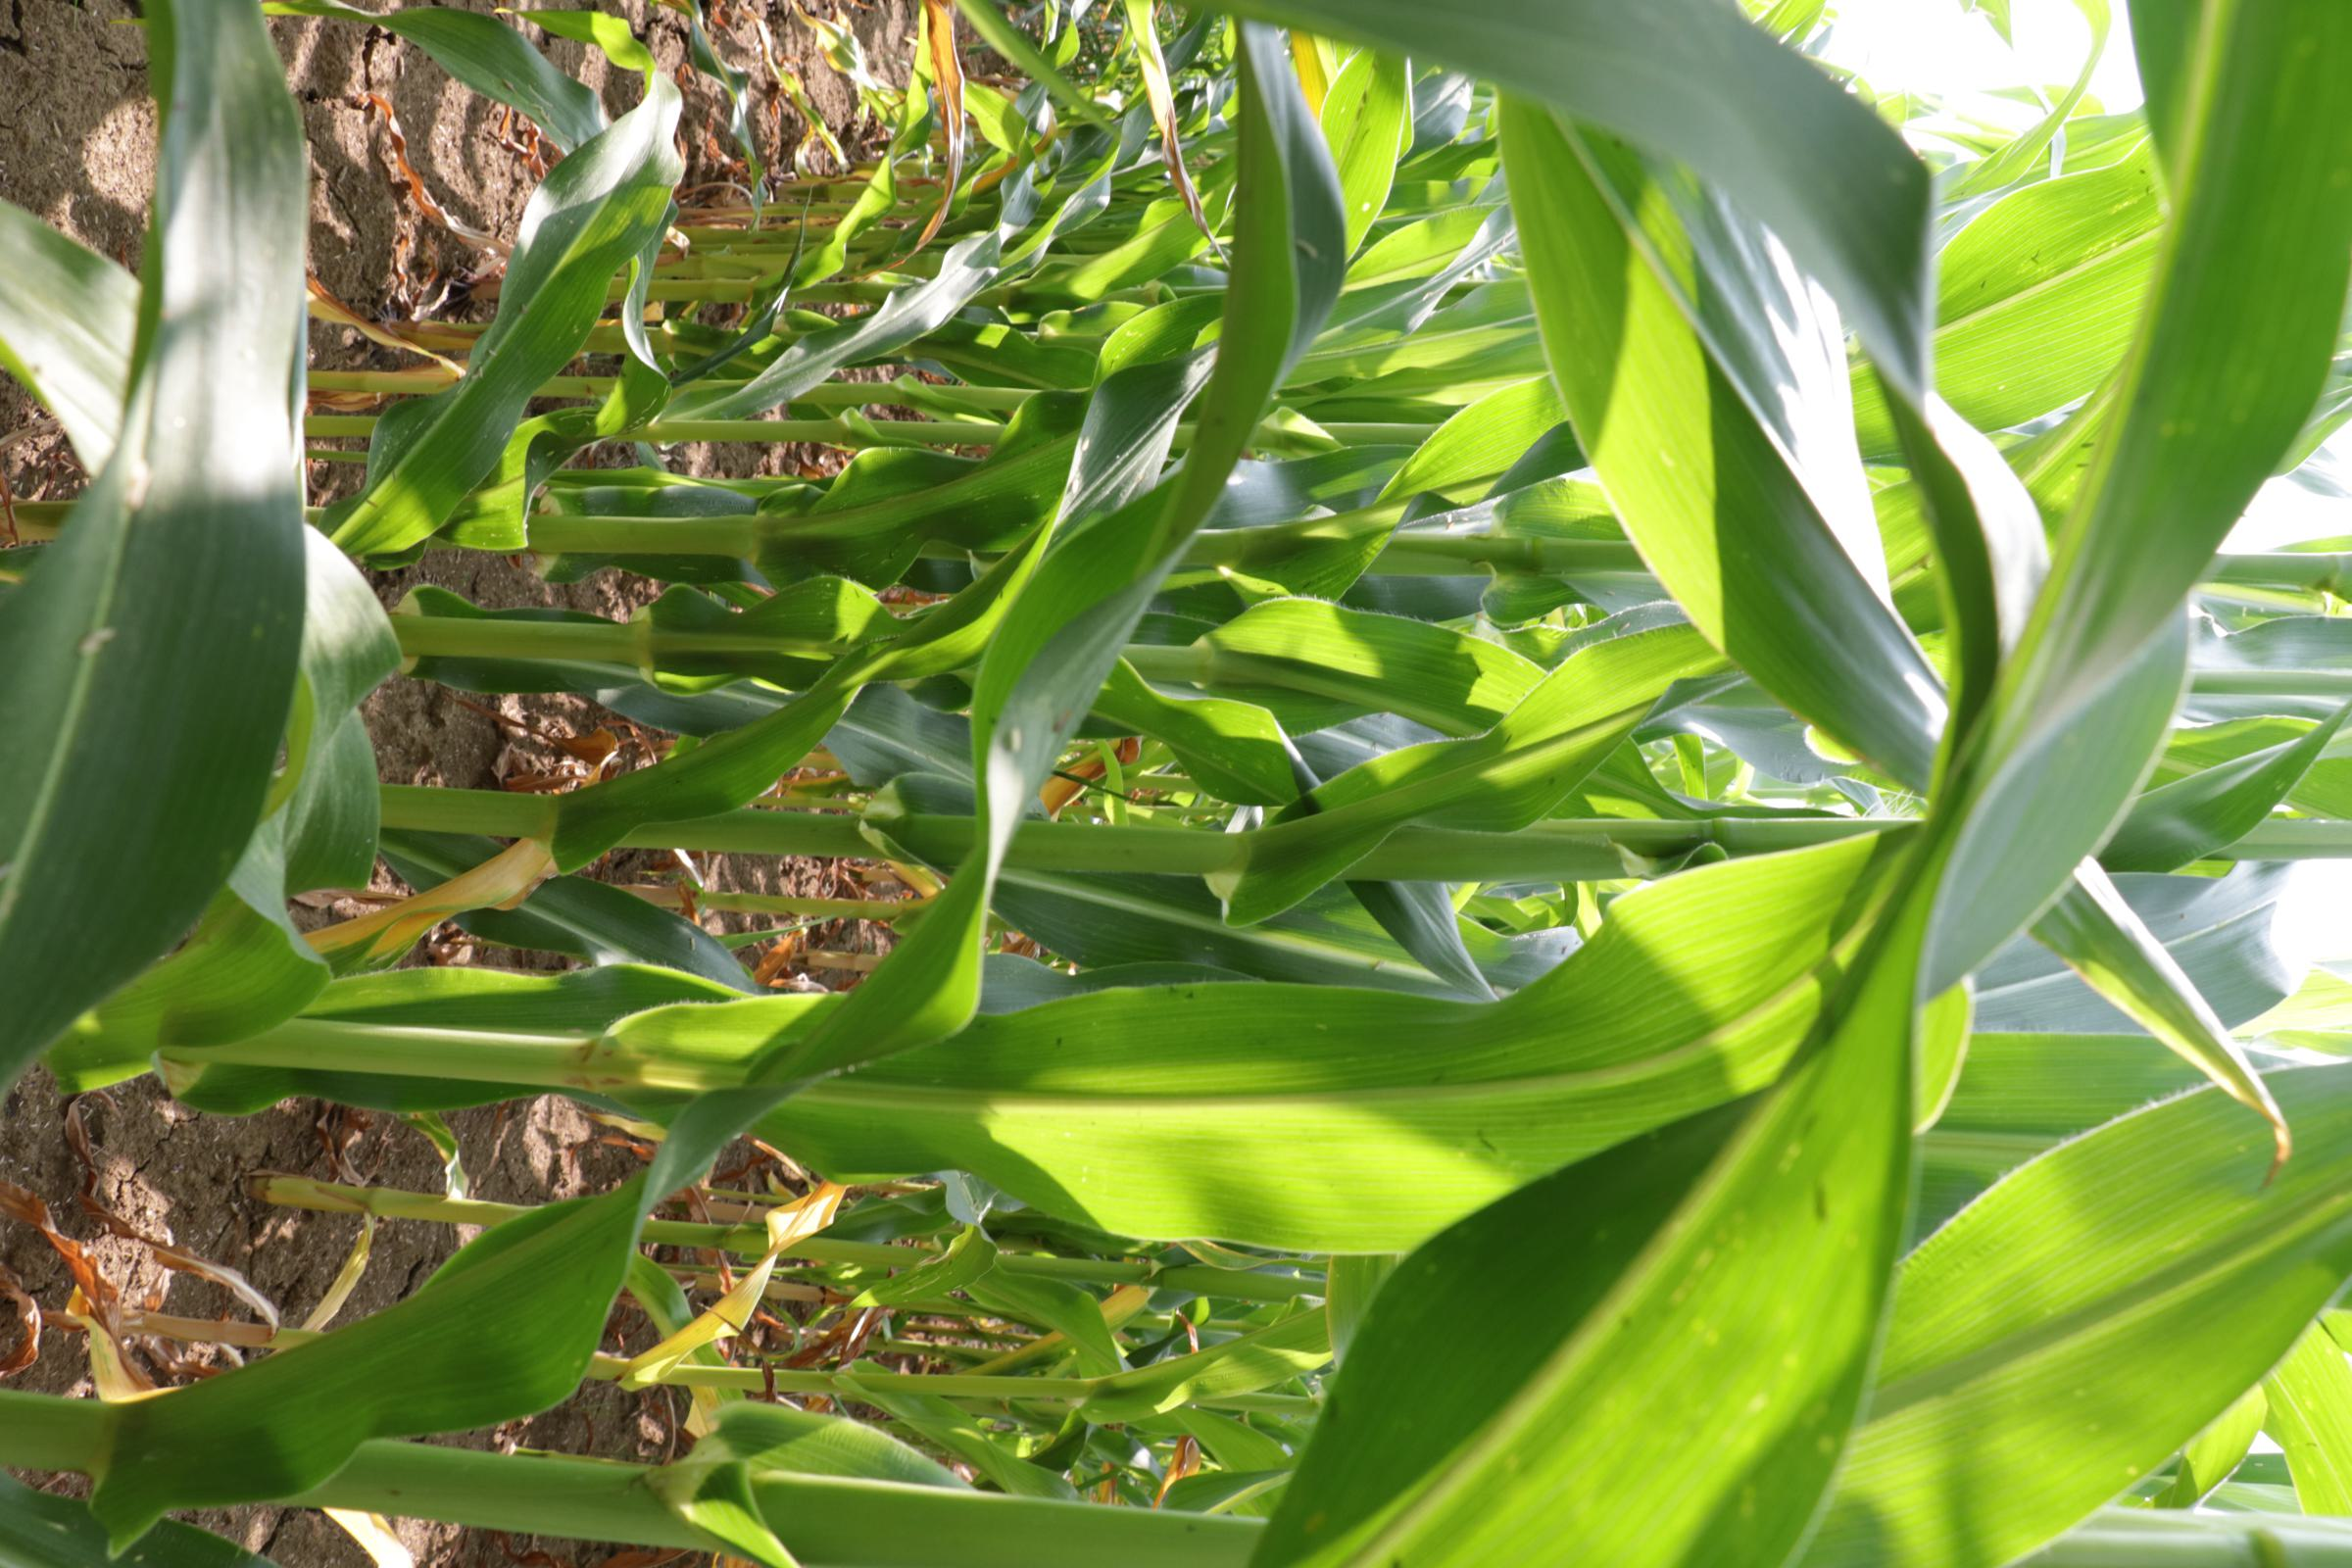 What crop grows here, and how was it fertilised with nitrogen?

maize, no added nitrogen
